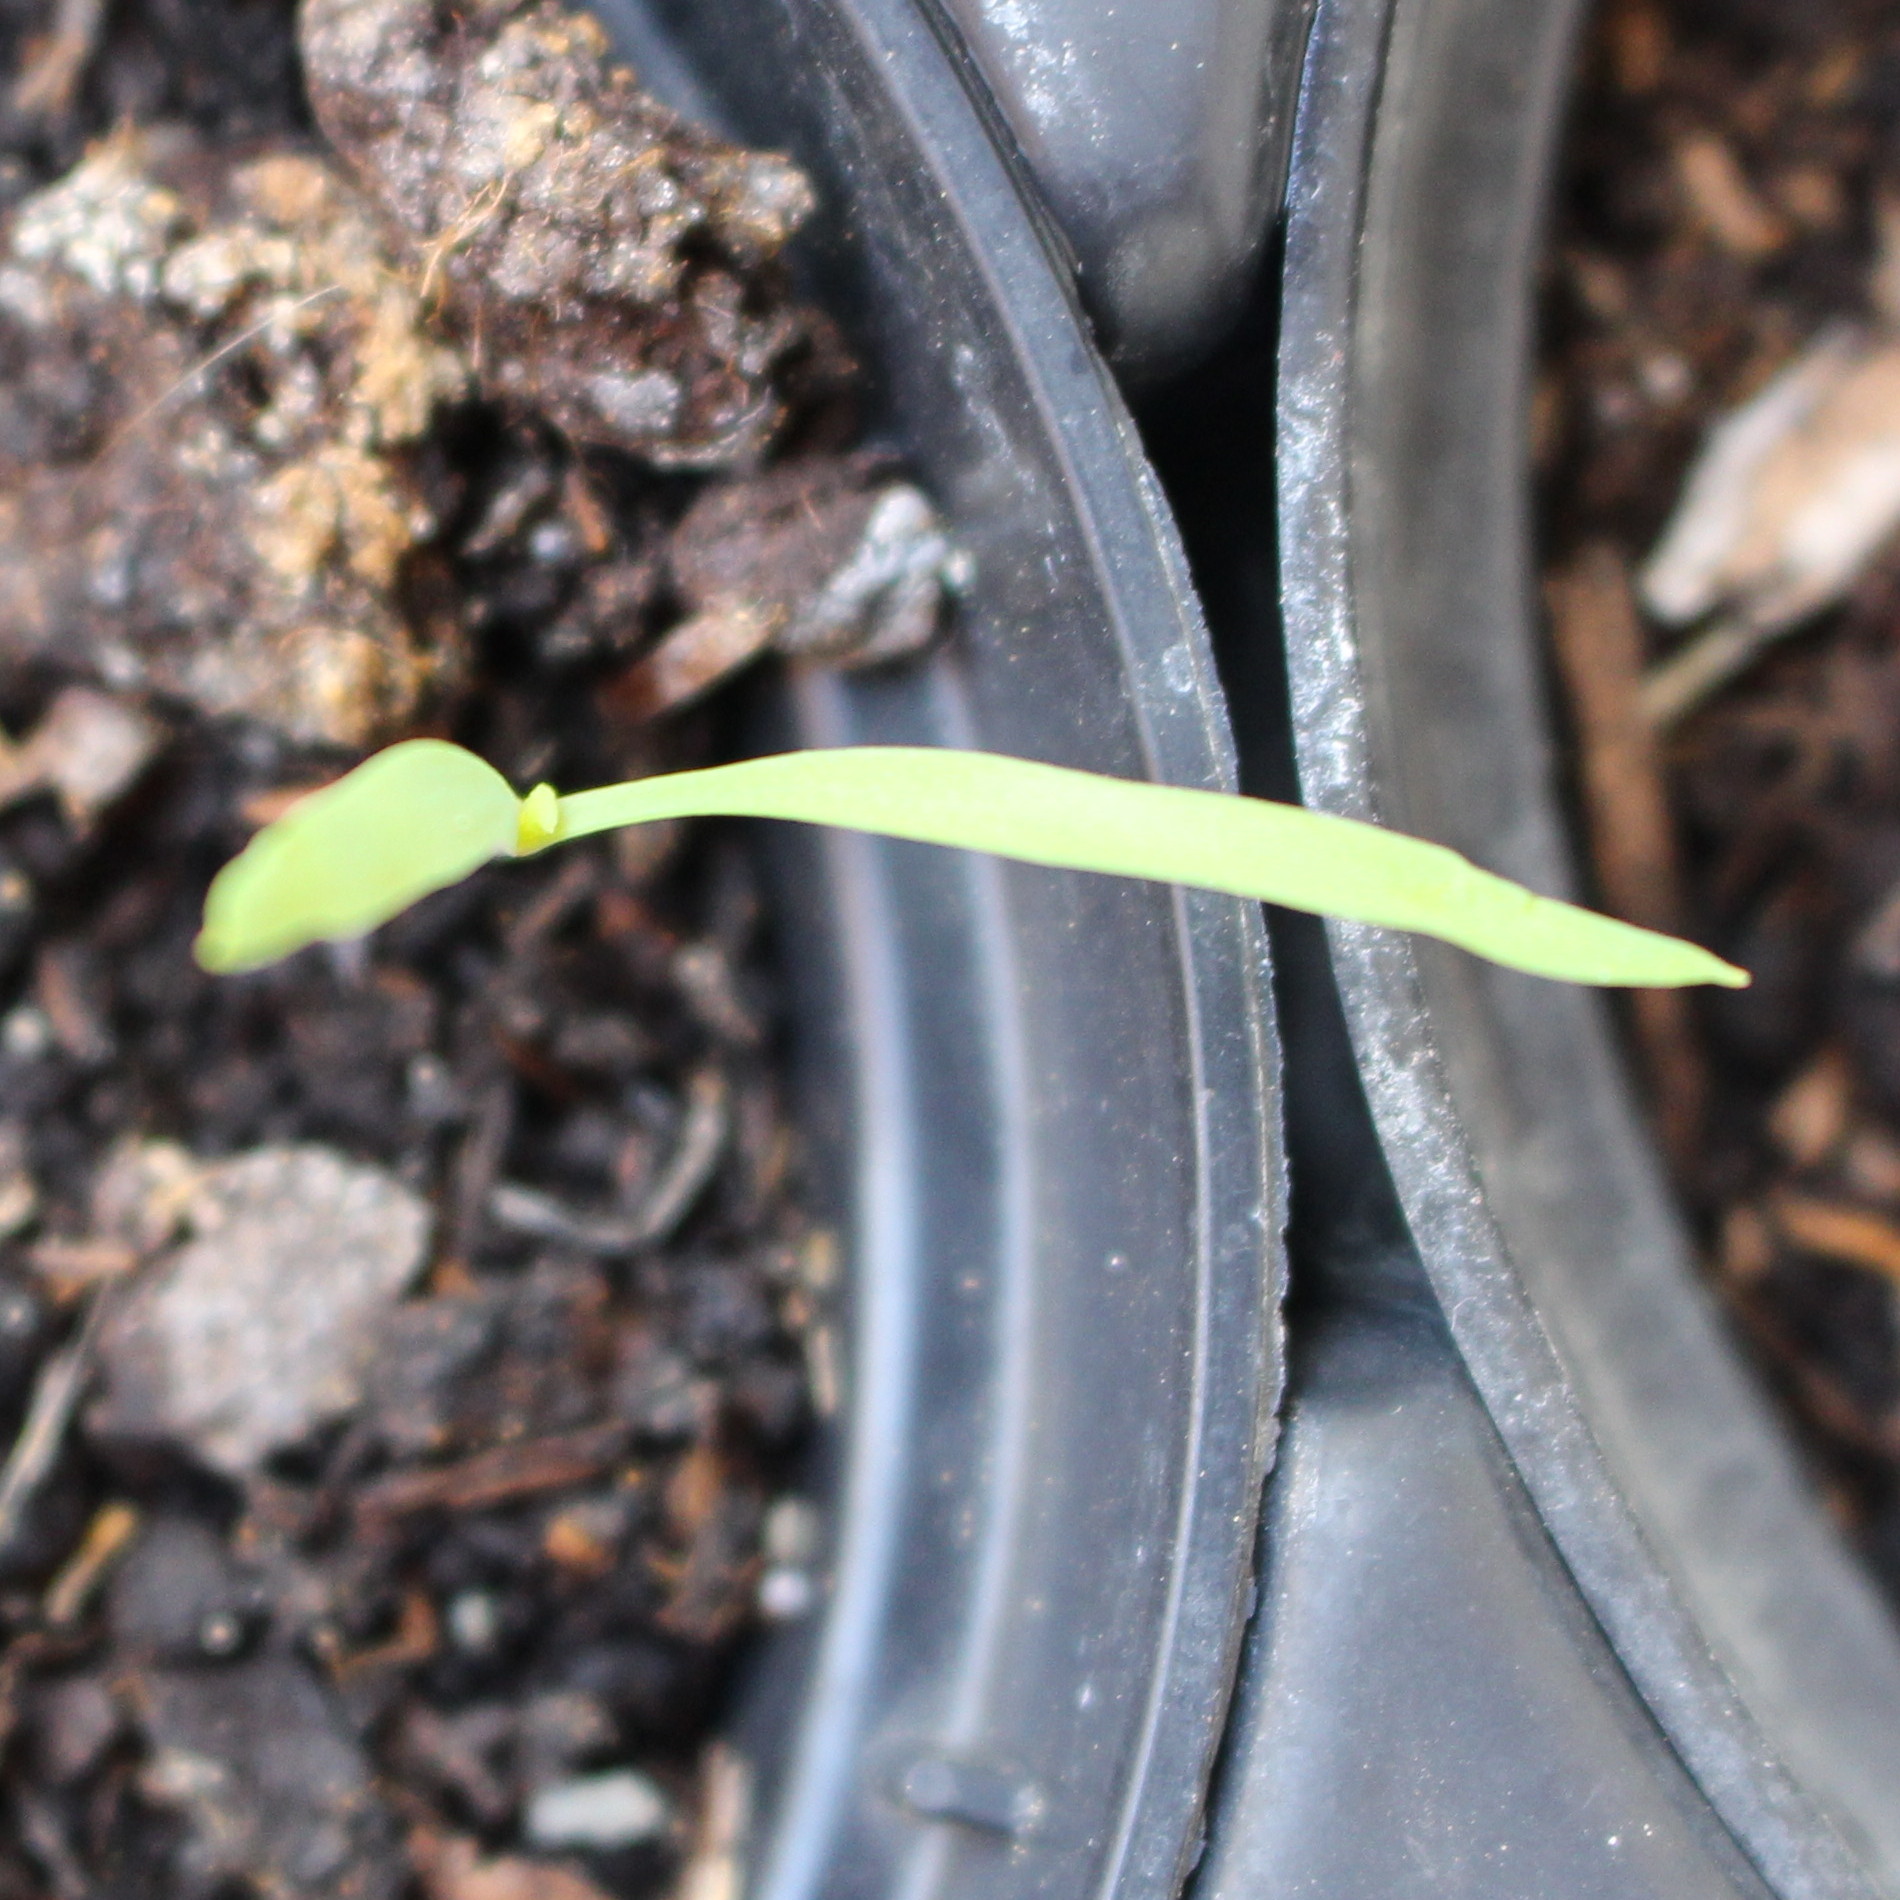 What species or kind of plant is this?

Fumaria officinalis
